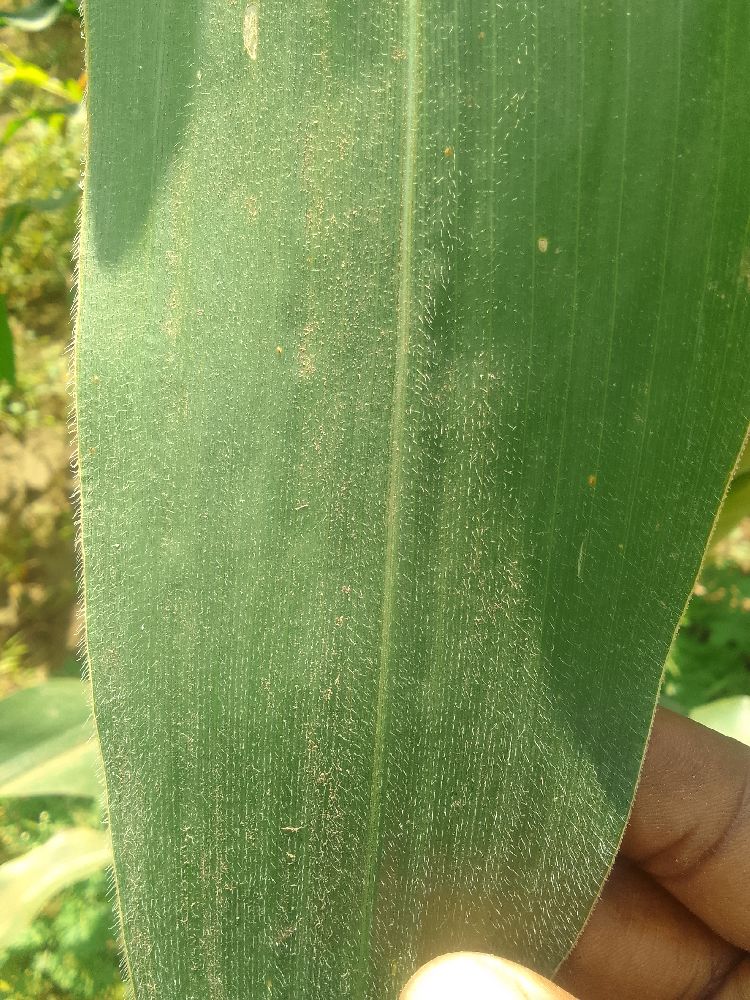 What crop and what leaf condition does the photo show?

maize, healthy
